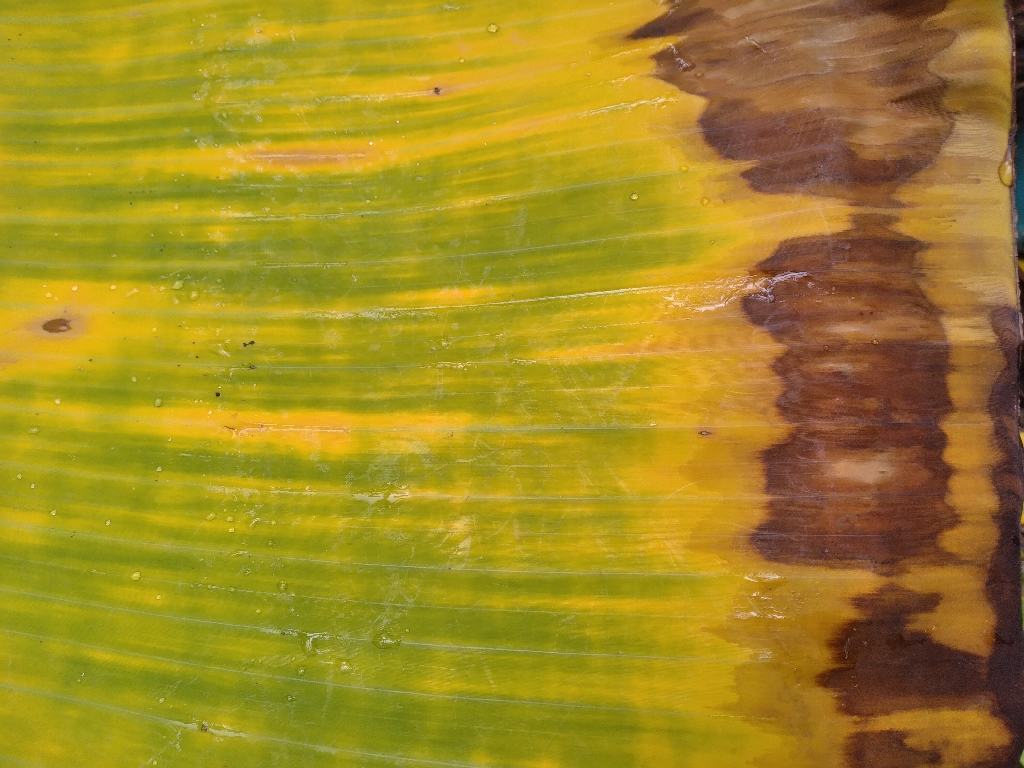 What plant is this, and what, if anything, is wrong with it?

banana, fusarium wilt race 1
